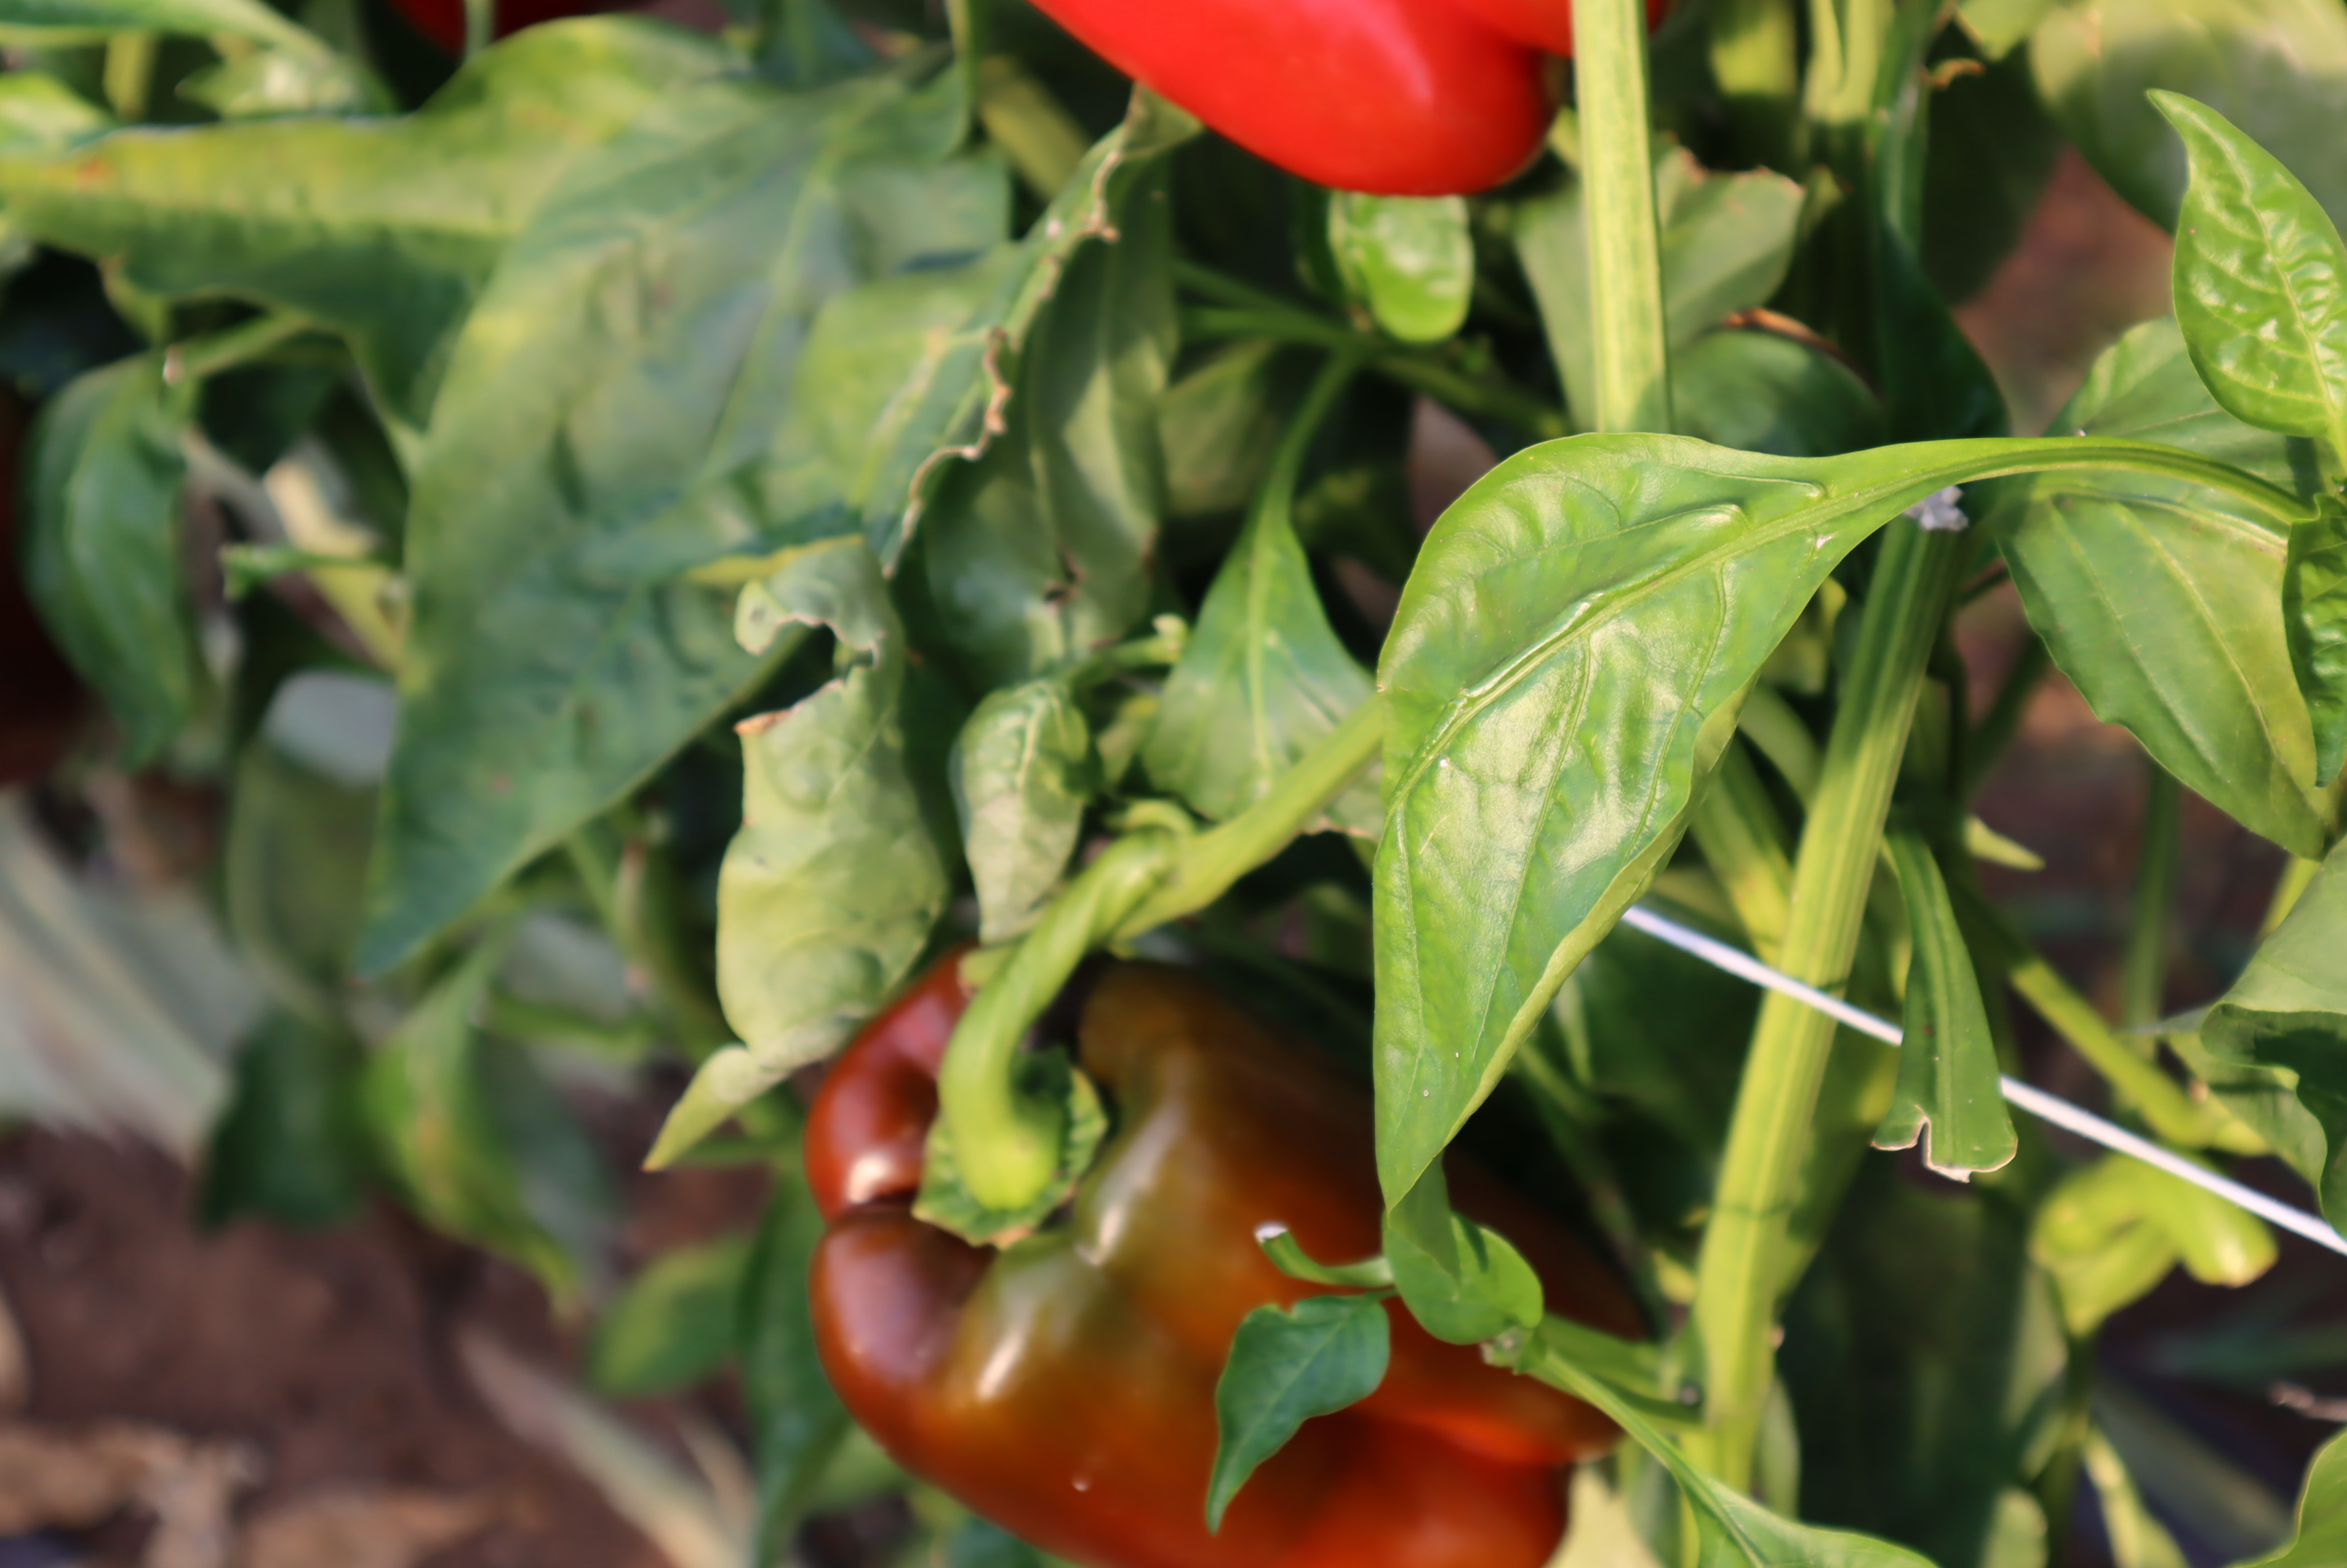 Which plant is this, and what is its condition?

bell pepper, healthy
